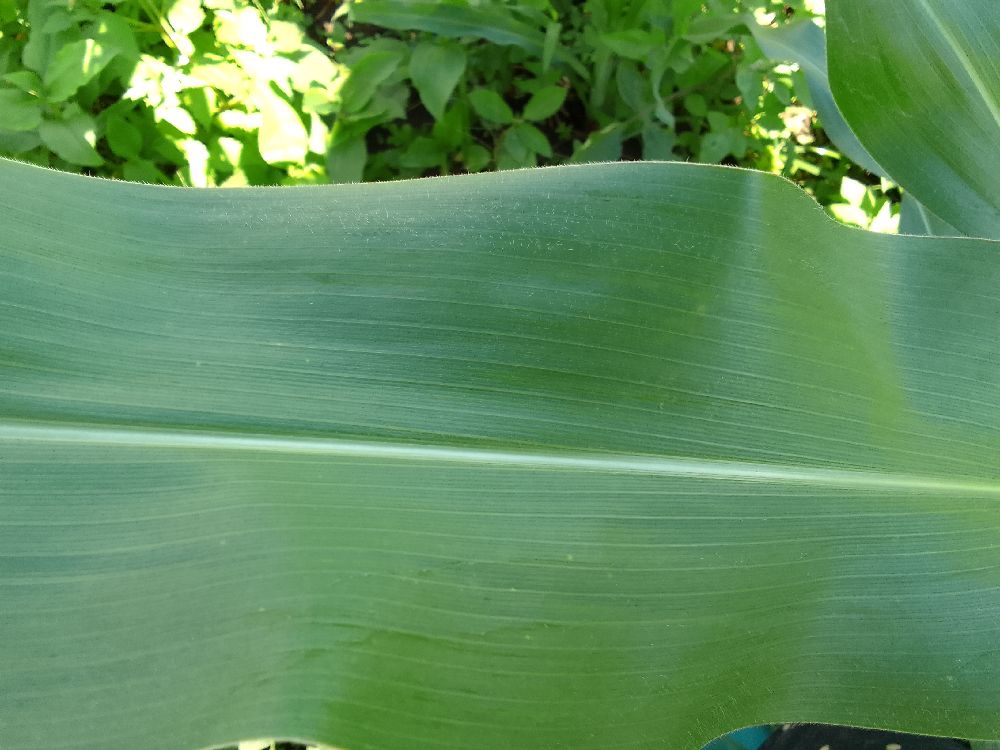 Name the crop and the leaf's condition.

maize, healthy
